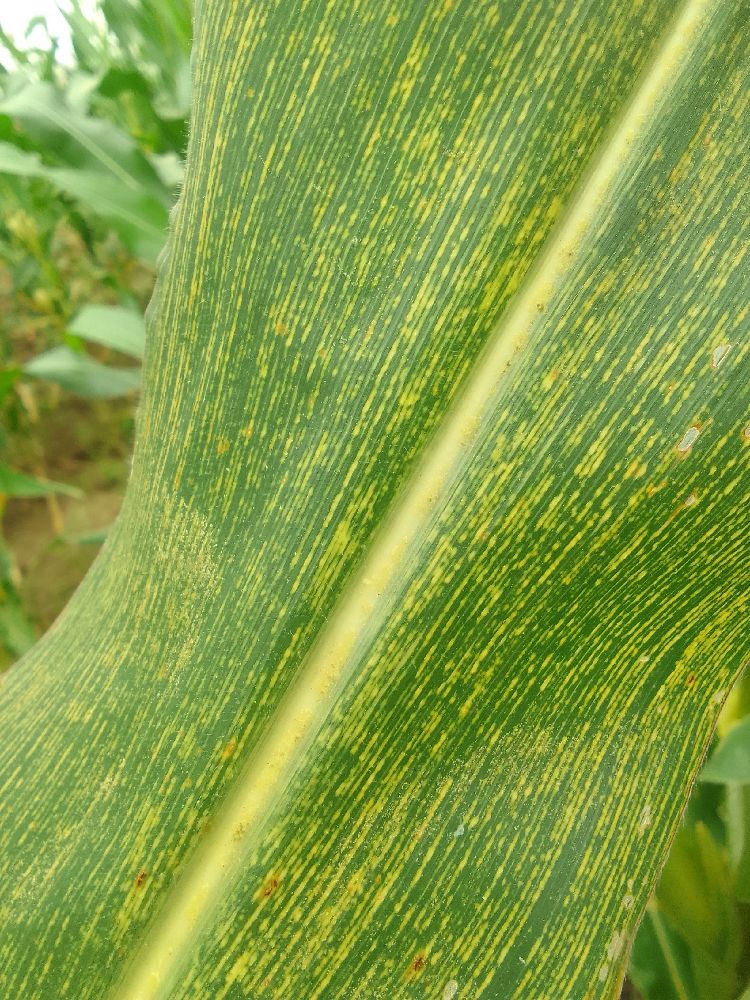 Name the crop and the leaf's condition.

maize, maize streak virus
